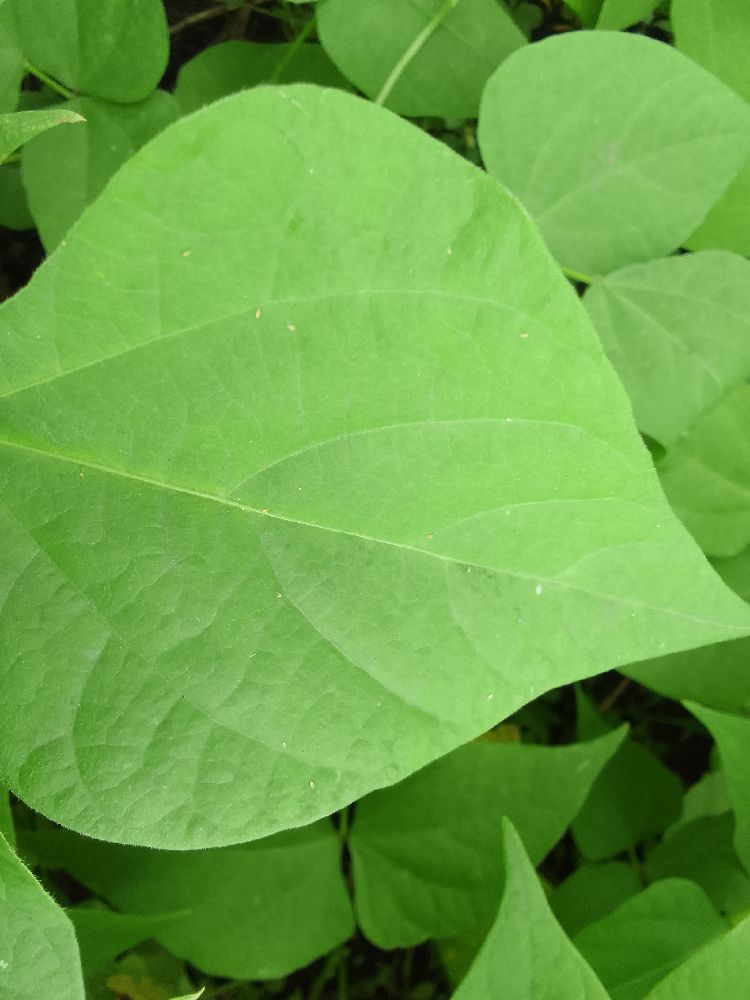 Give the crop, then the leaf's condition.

common bean, healthy
